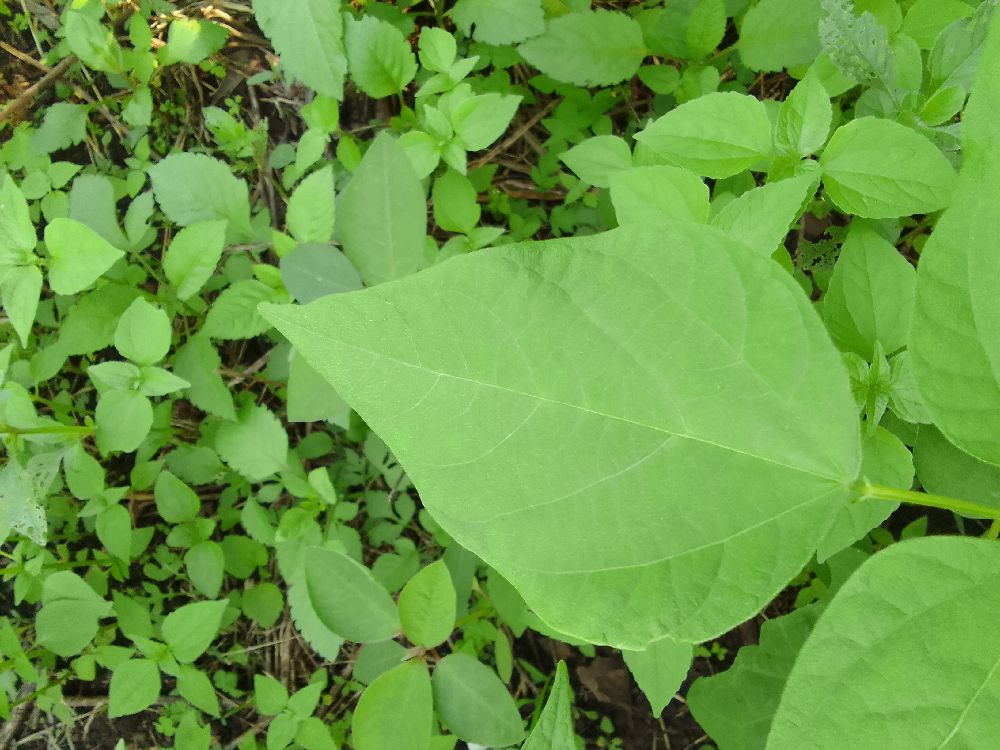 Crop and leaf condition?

common bean, healthy
